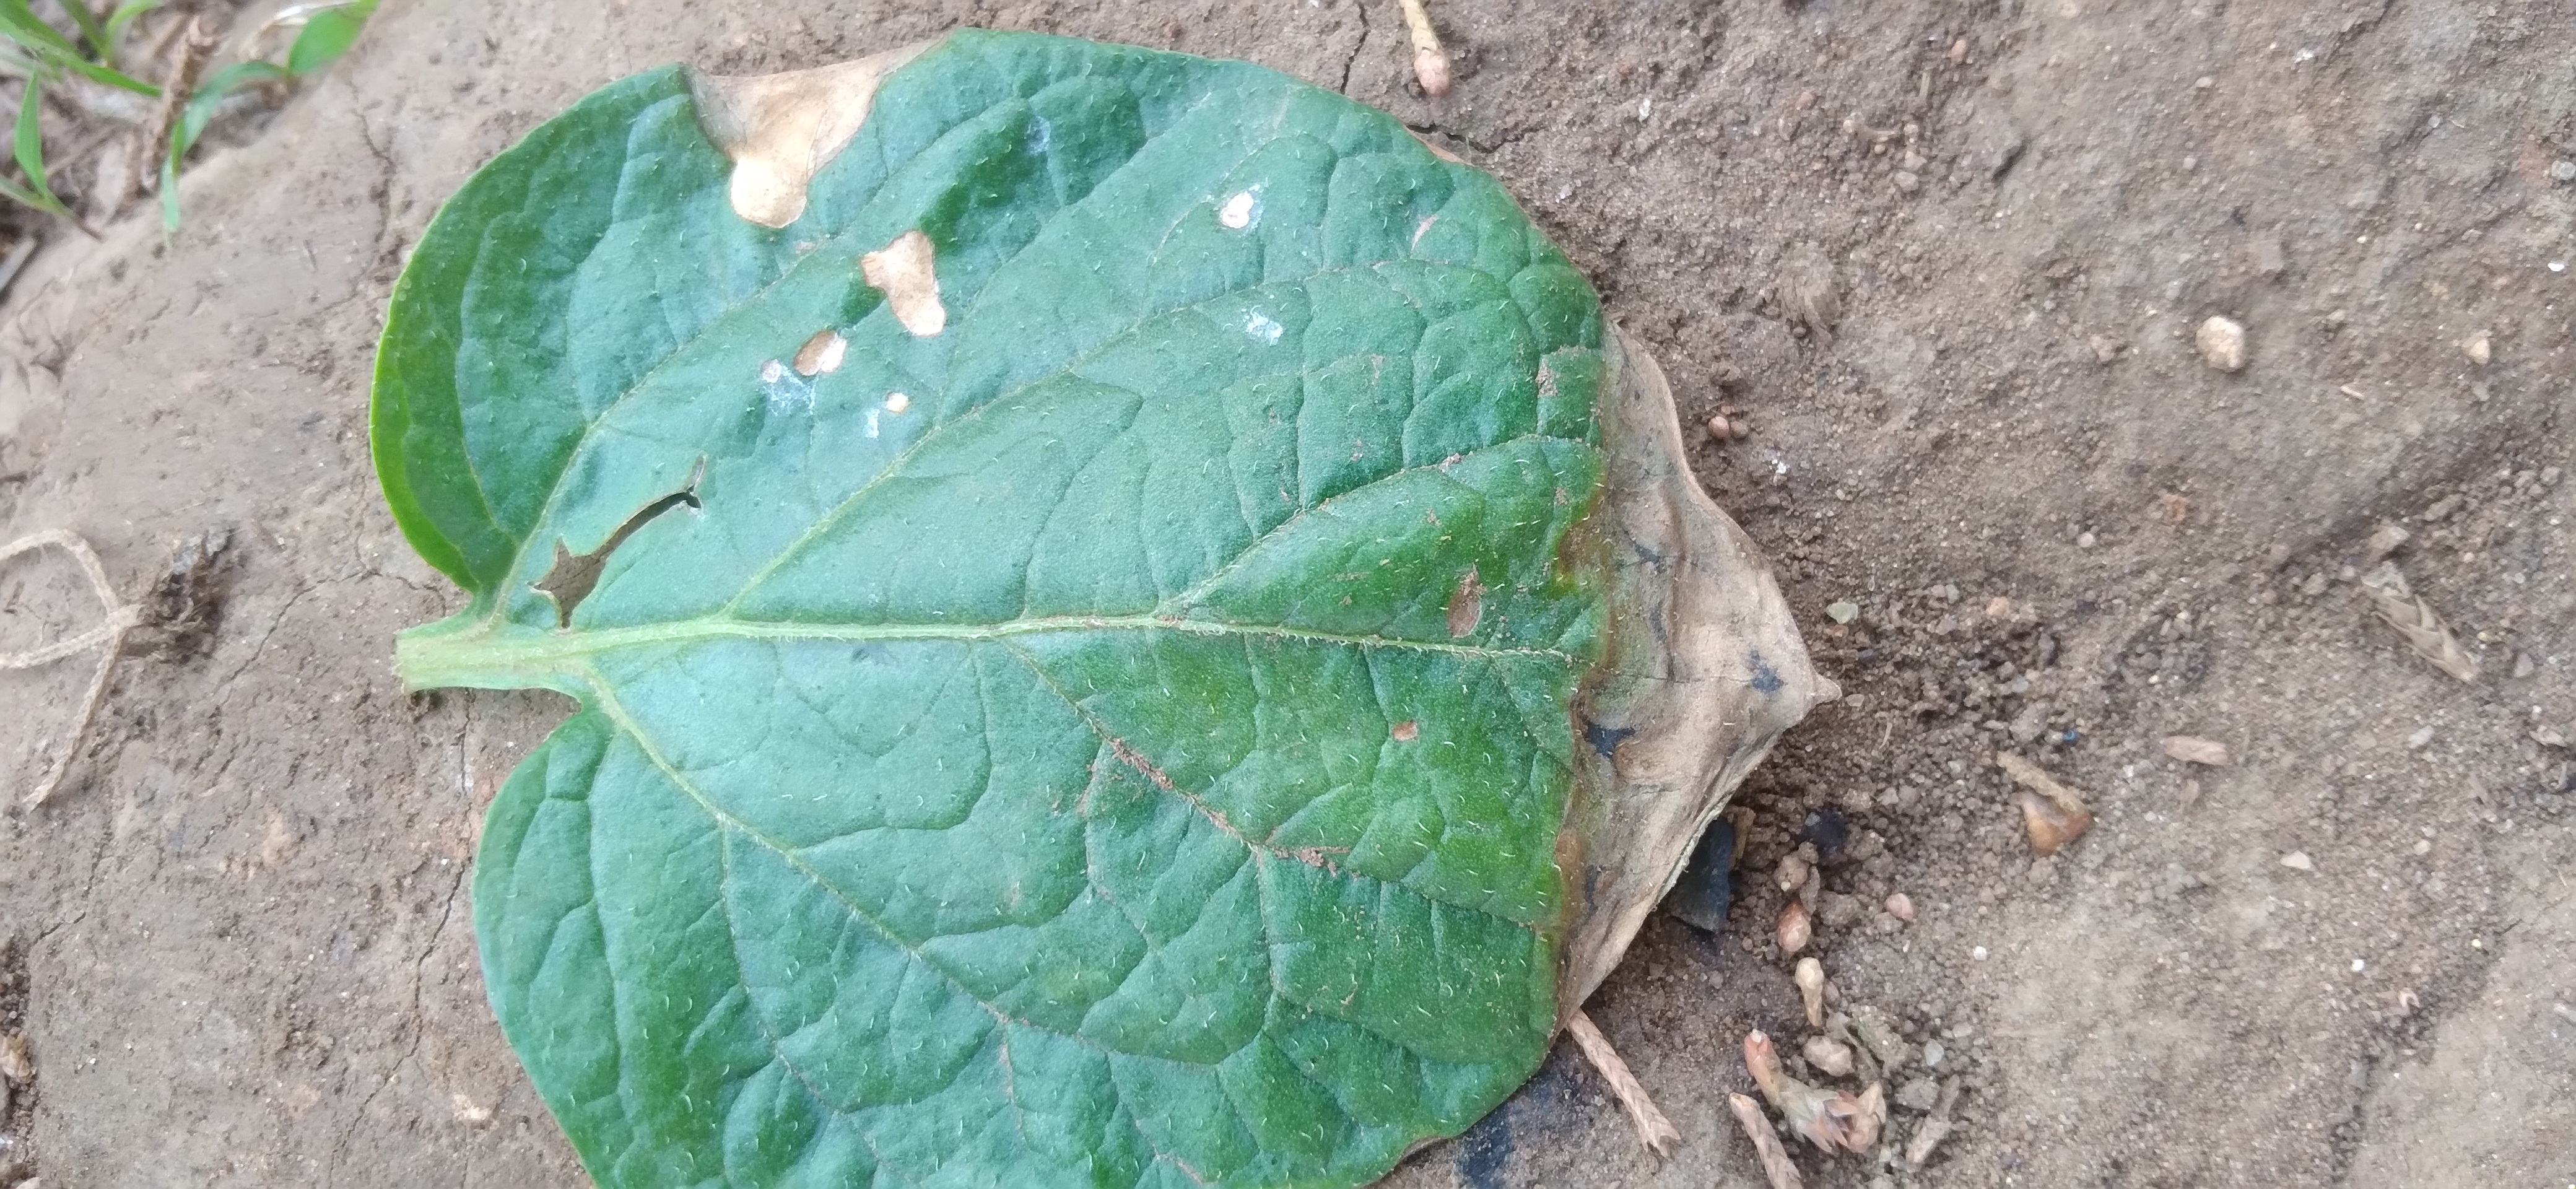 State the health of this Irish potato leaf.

early blight
